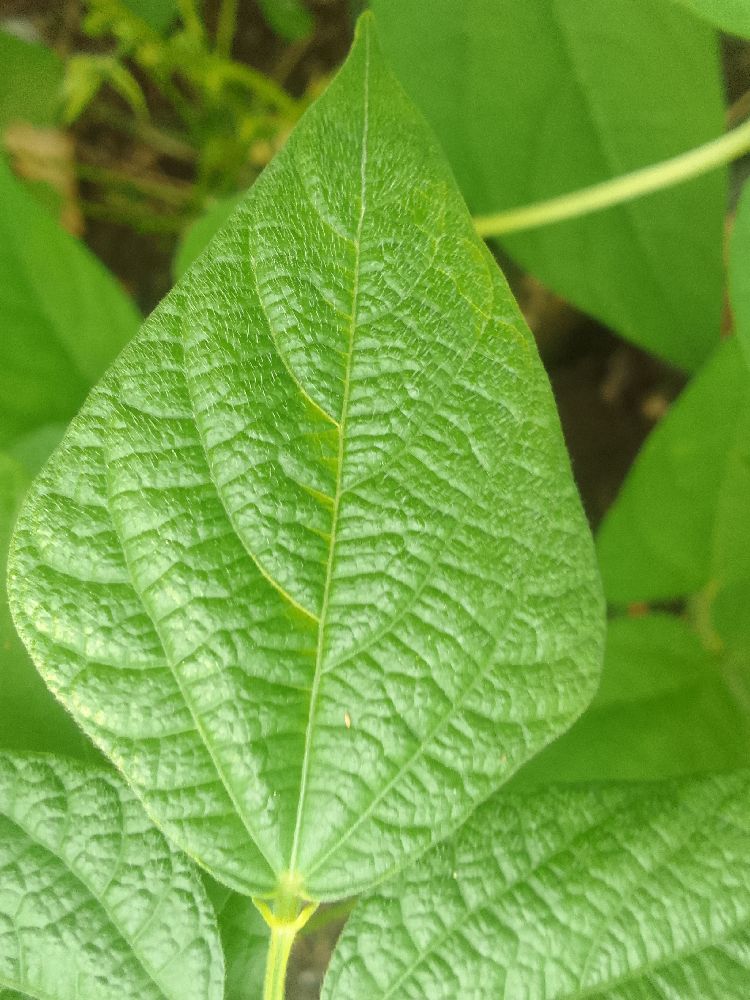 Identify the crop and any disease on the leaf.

common bean, healthy
